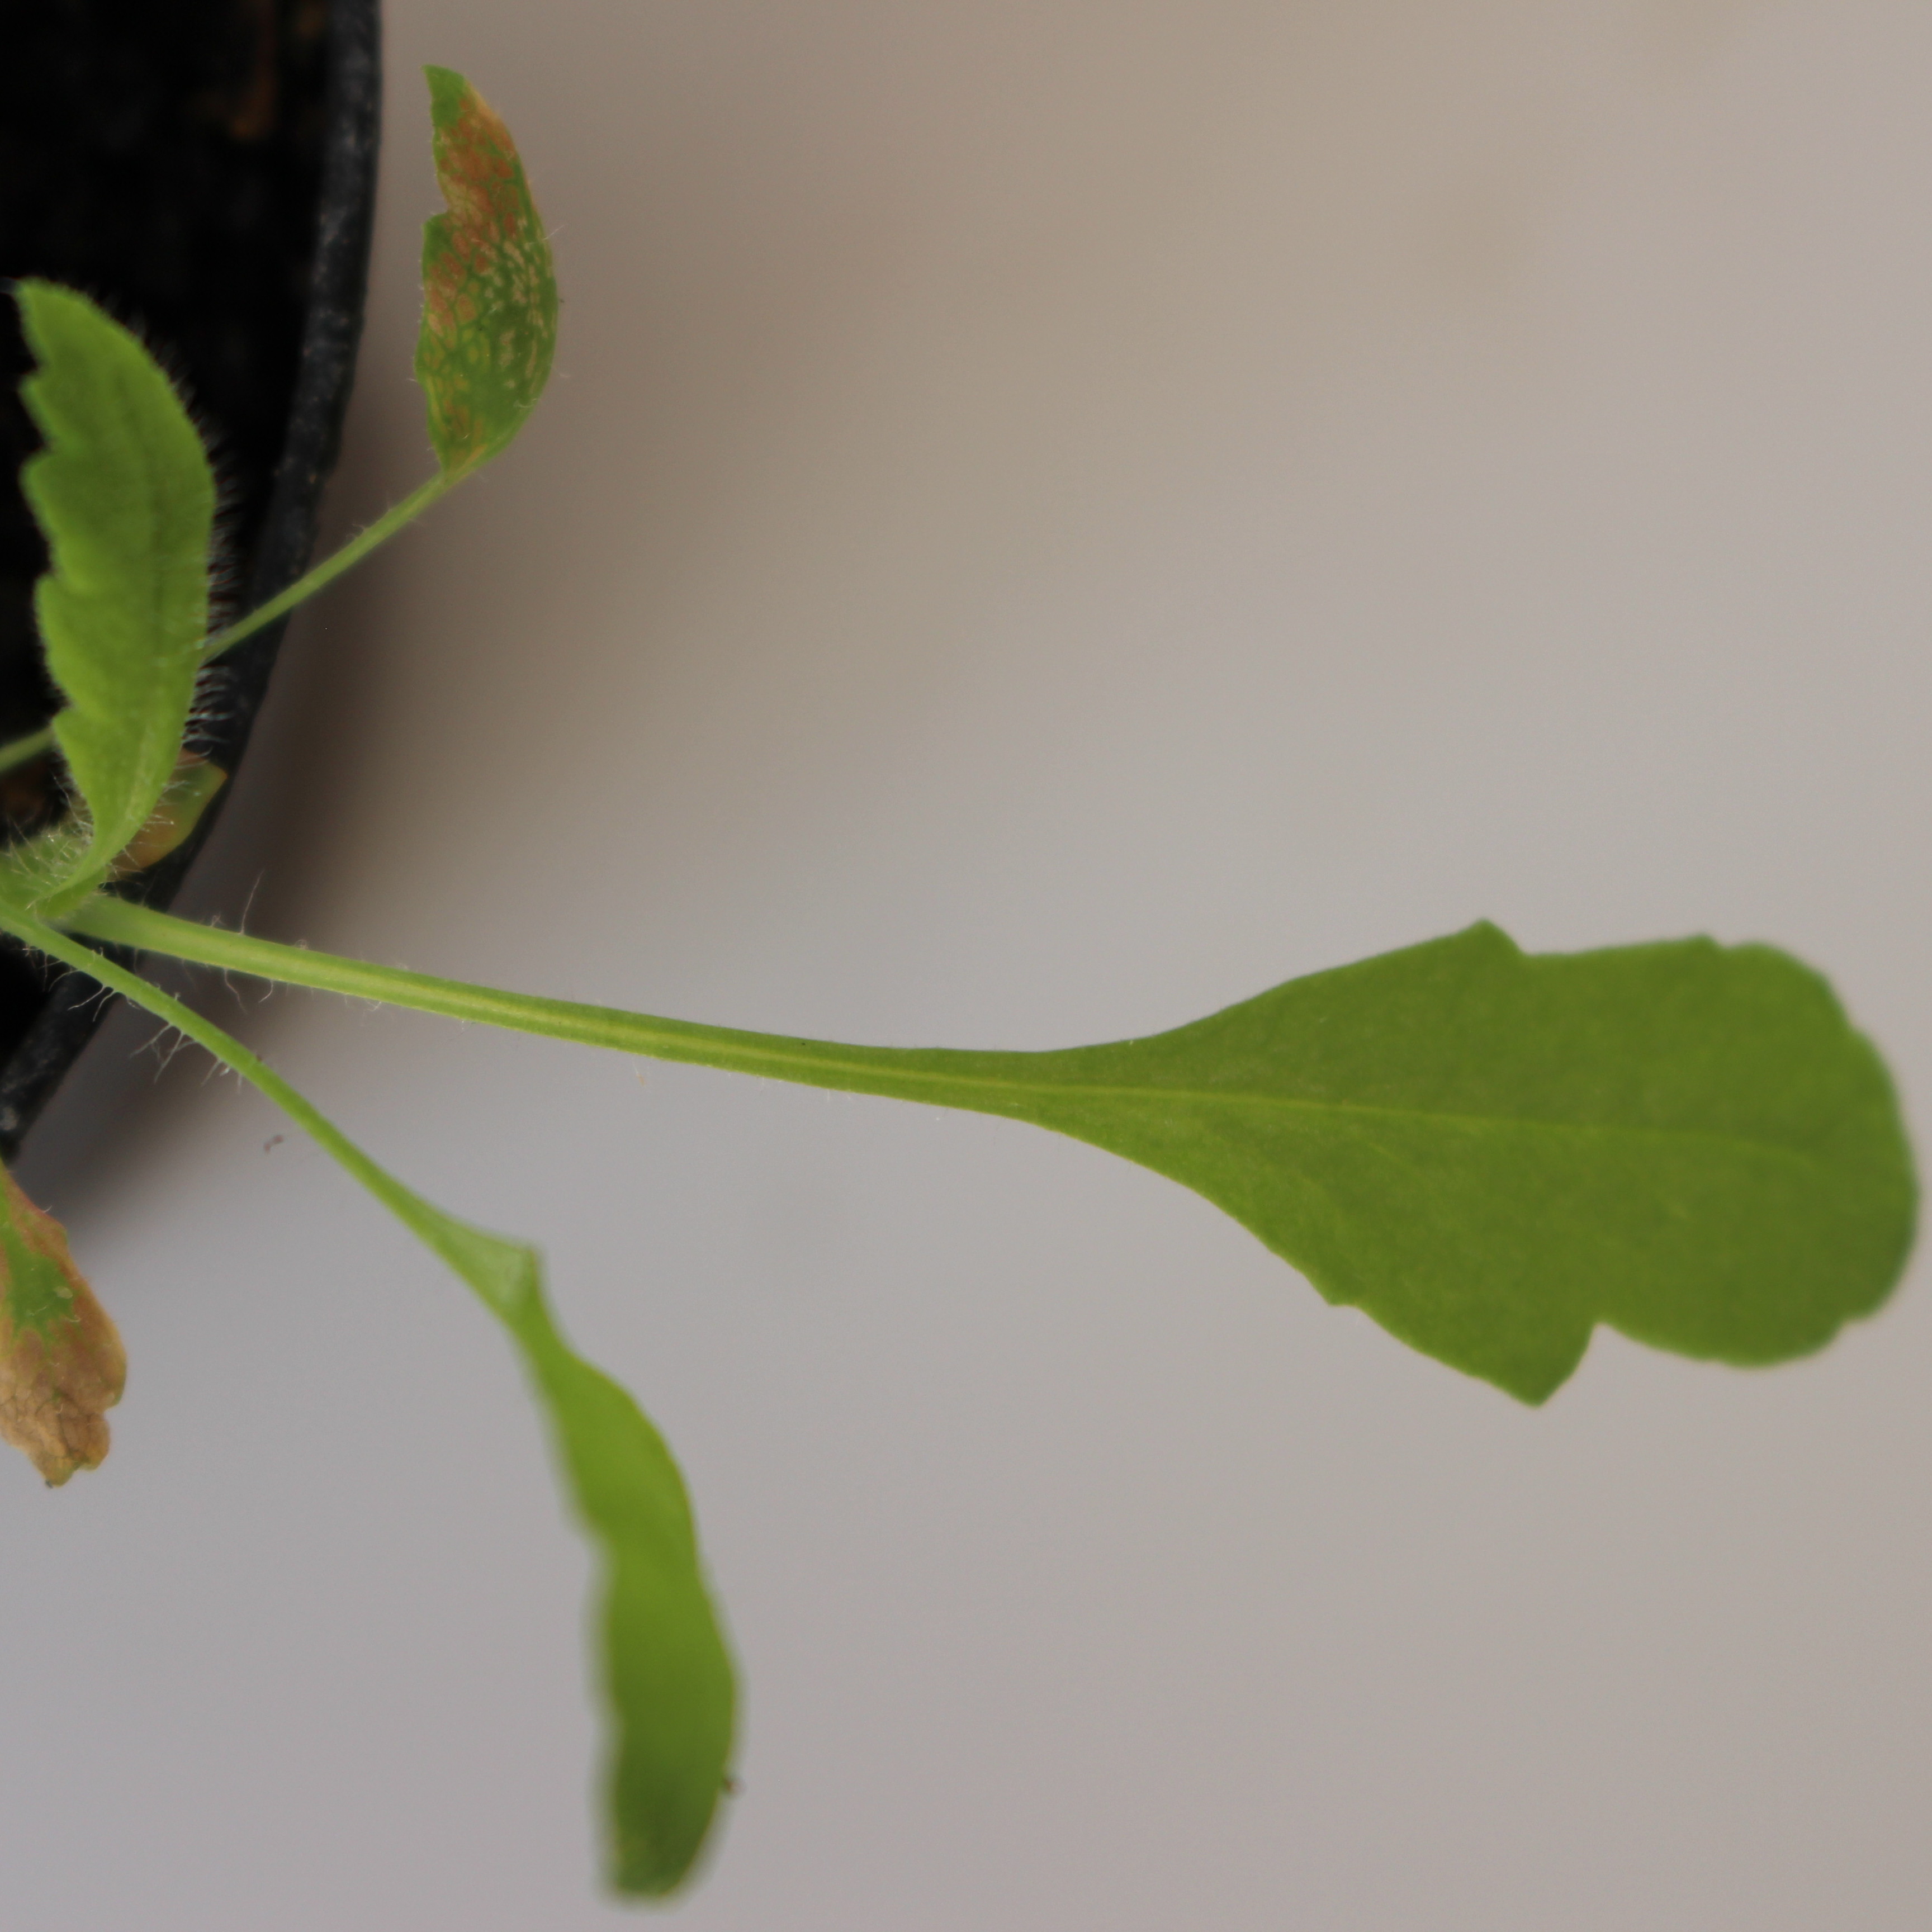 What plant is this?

Papaver rhoeas
